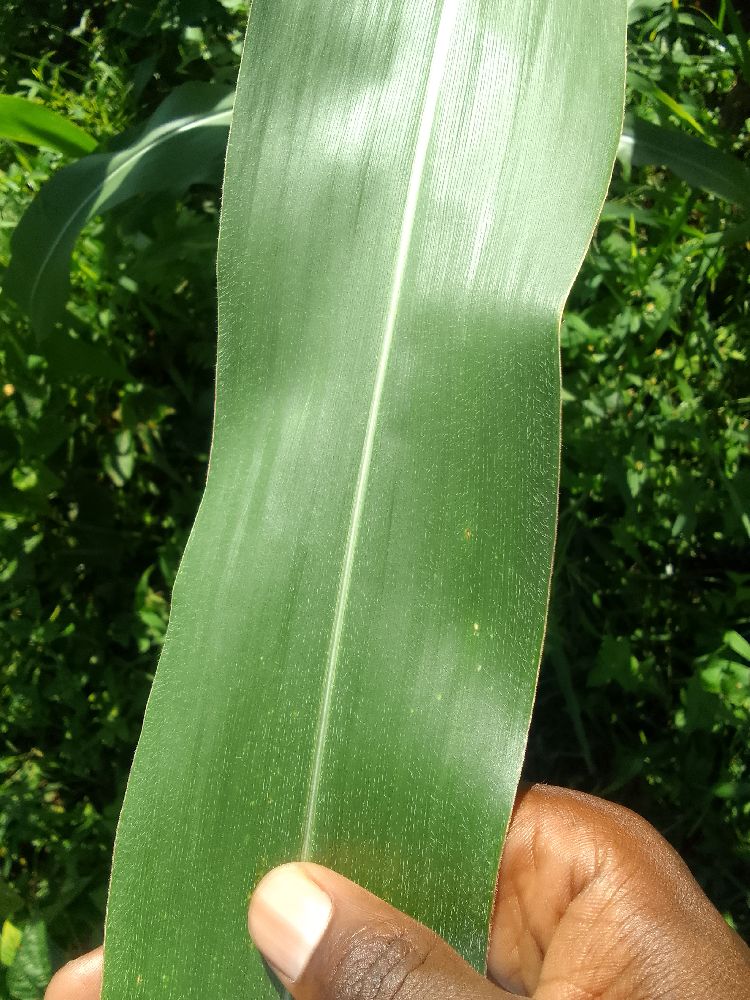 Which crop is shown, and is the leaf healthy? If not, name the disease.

maize, healthy
